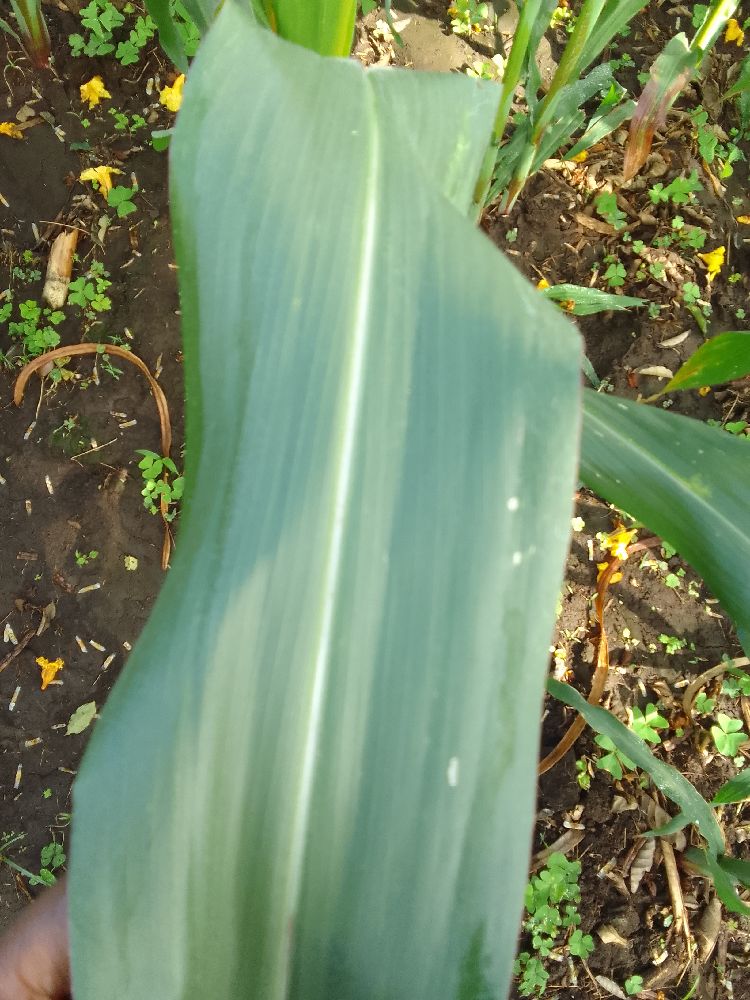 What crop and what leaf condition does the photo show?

maize, healthy
